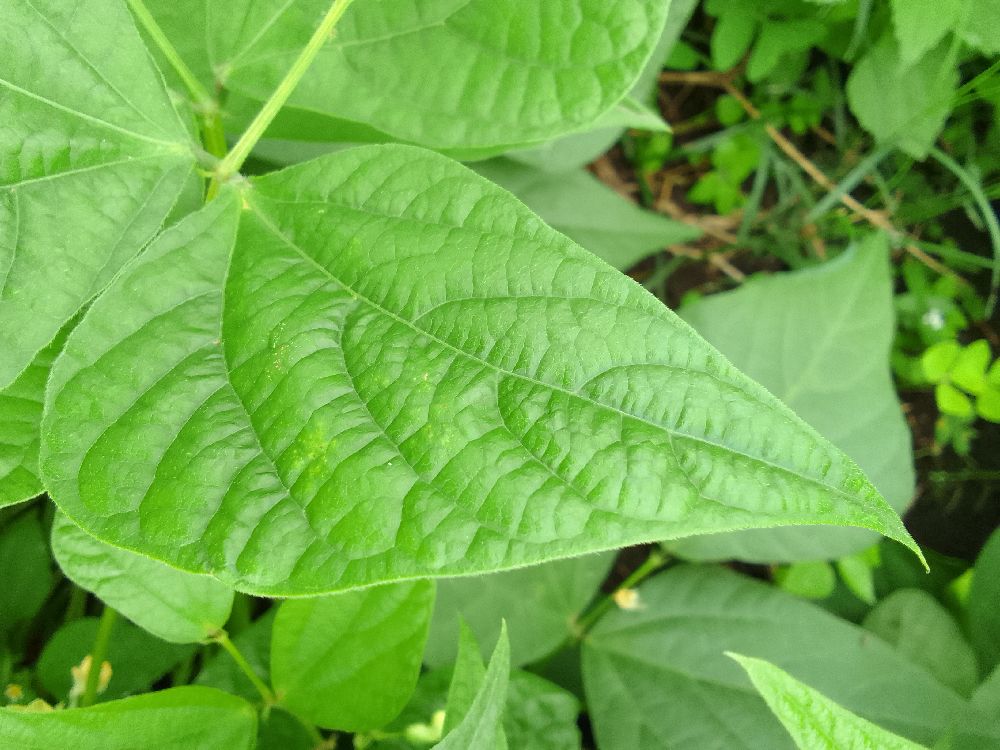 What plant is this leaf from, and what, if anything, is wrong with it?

common bean, healthy
